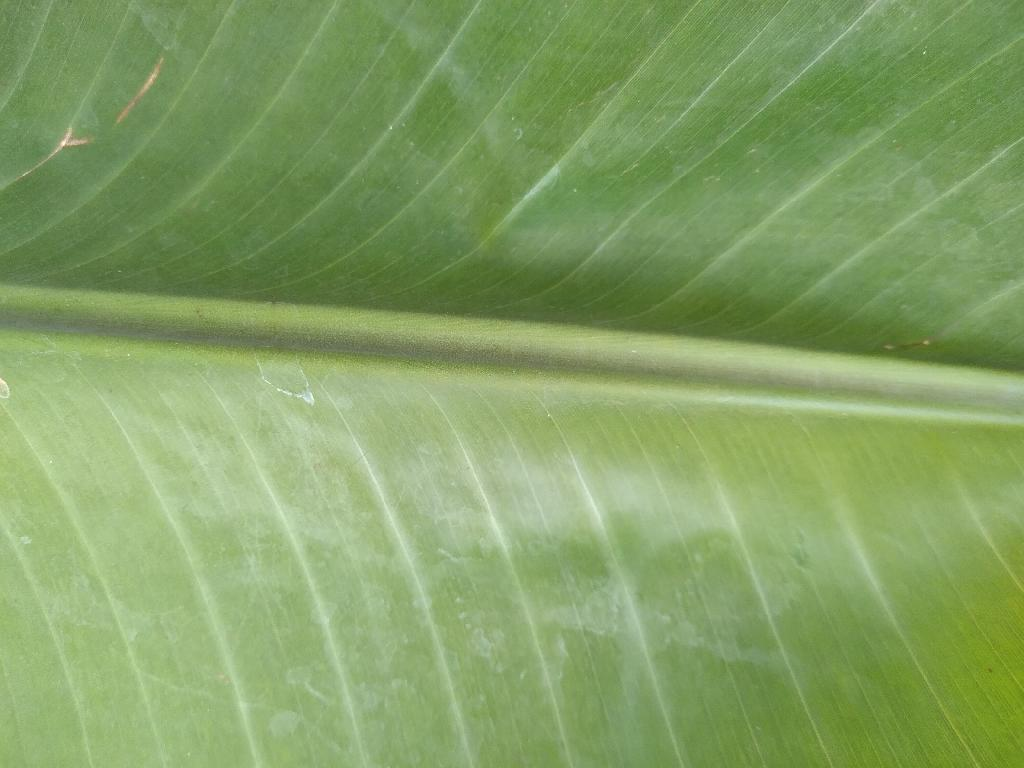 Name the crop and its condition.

banana, healthy
